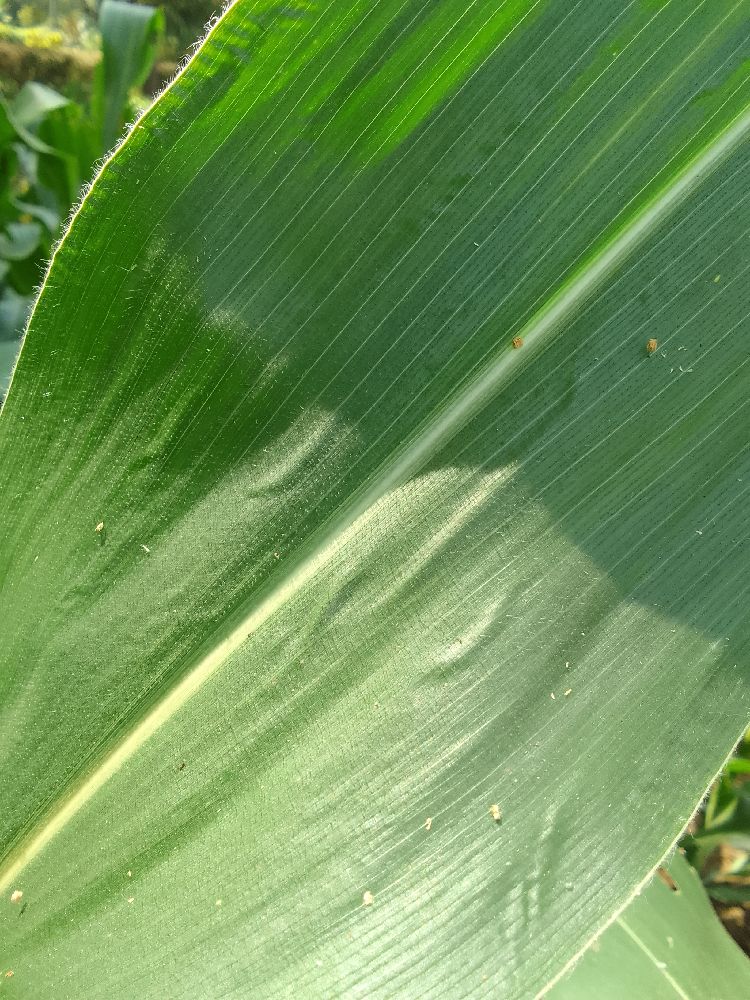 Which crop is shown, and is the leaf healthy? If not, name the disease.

maize, healthy
